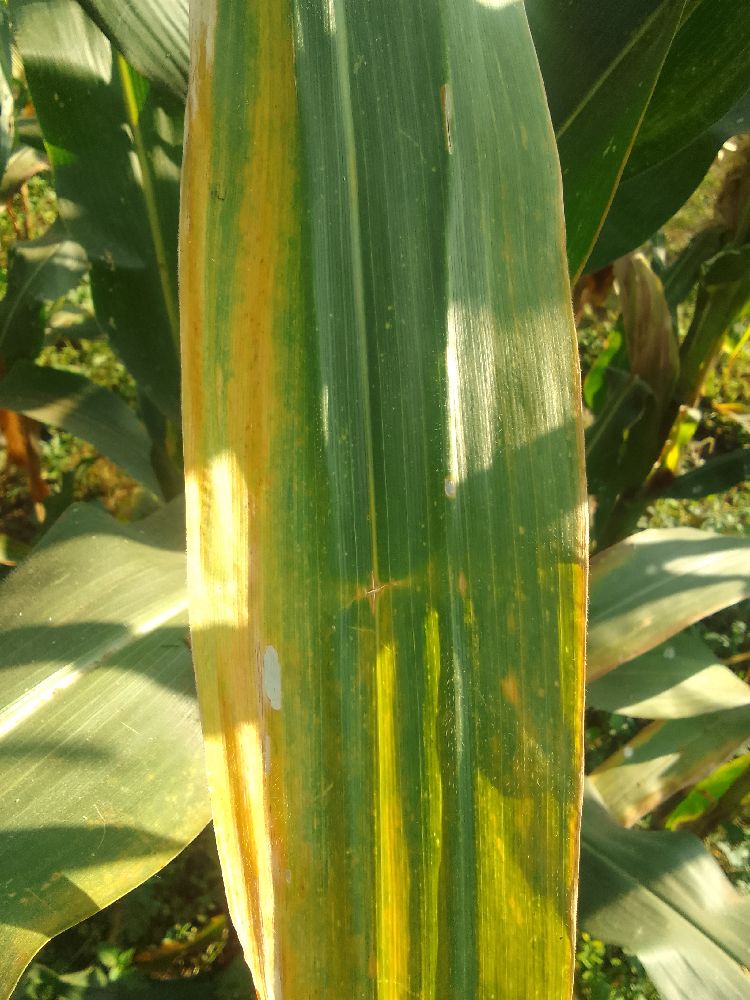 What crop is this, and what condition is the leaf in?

maize, maize lethal necrosis
